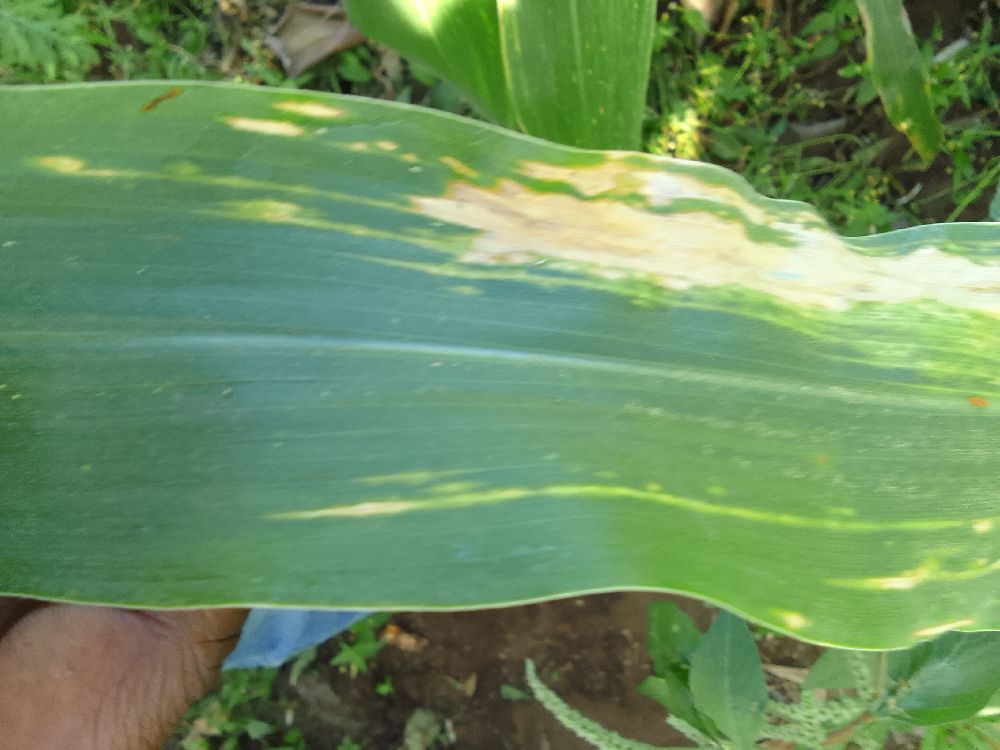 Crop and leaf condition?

maize, maize lethal necrosis
